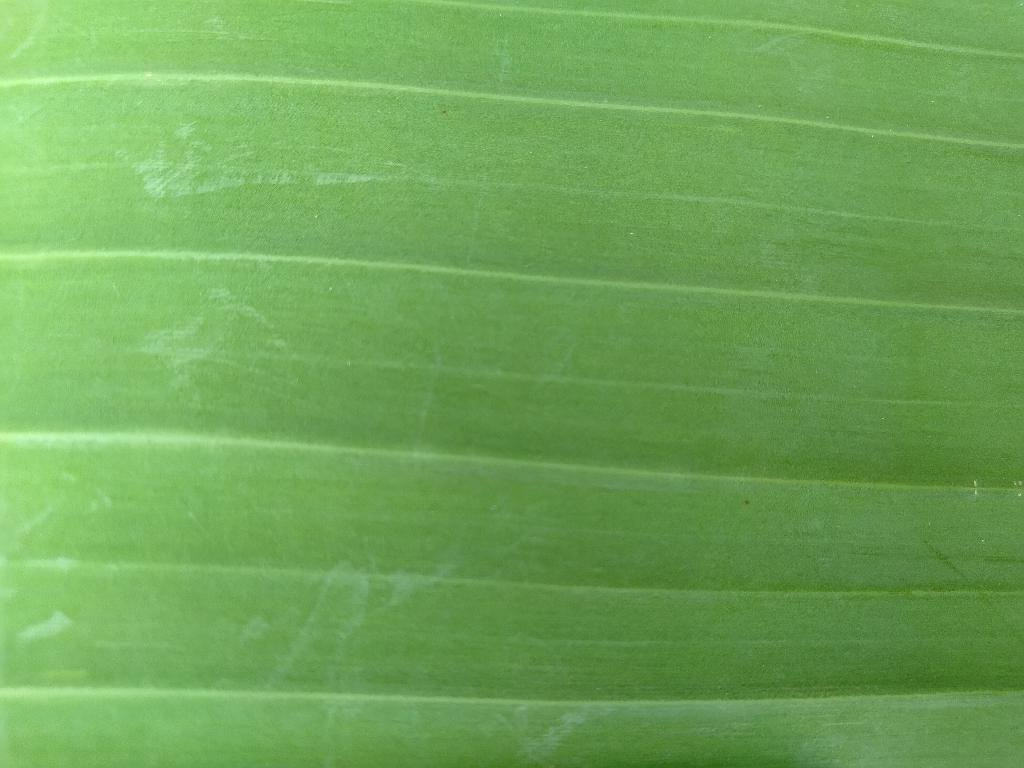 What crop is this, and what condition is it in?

banana, healthy
